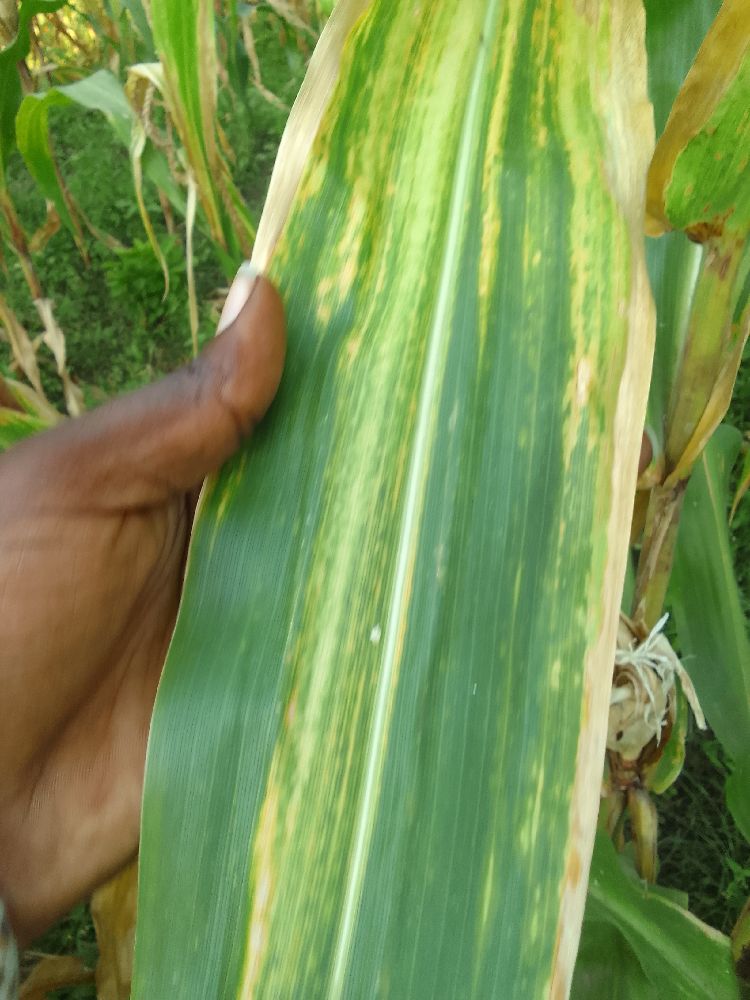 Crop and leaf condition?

maize, maize lethal necrosis
